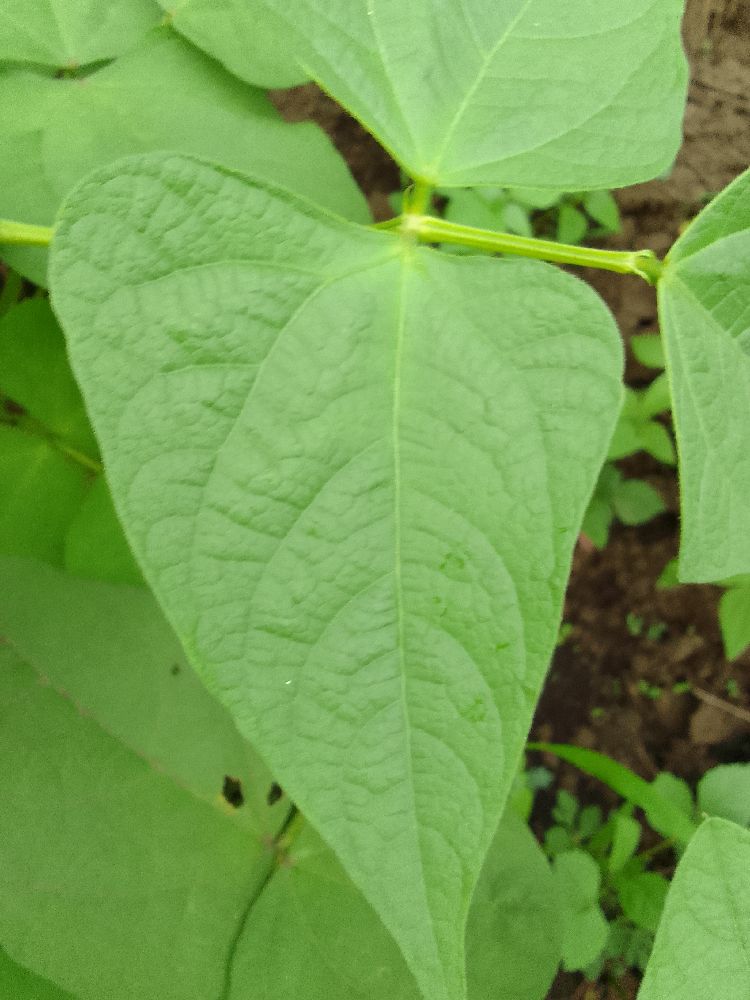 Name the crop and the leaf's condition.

common bean, healthy
